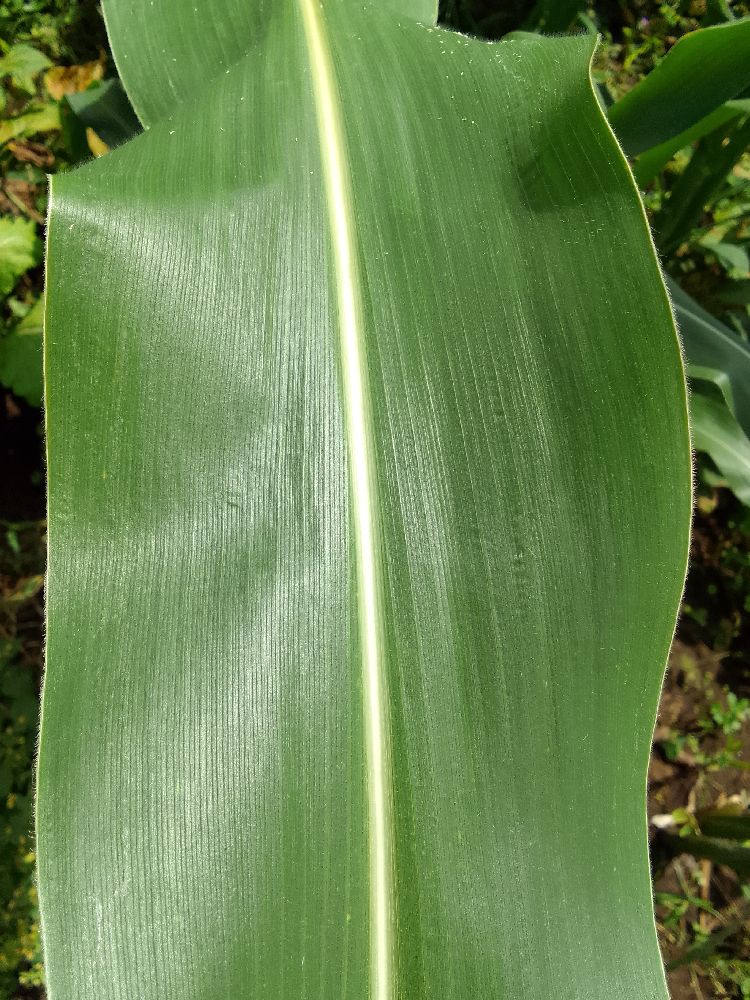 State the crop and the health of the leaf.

maize, healthy
